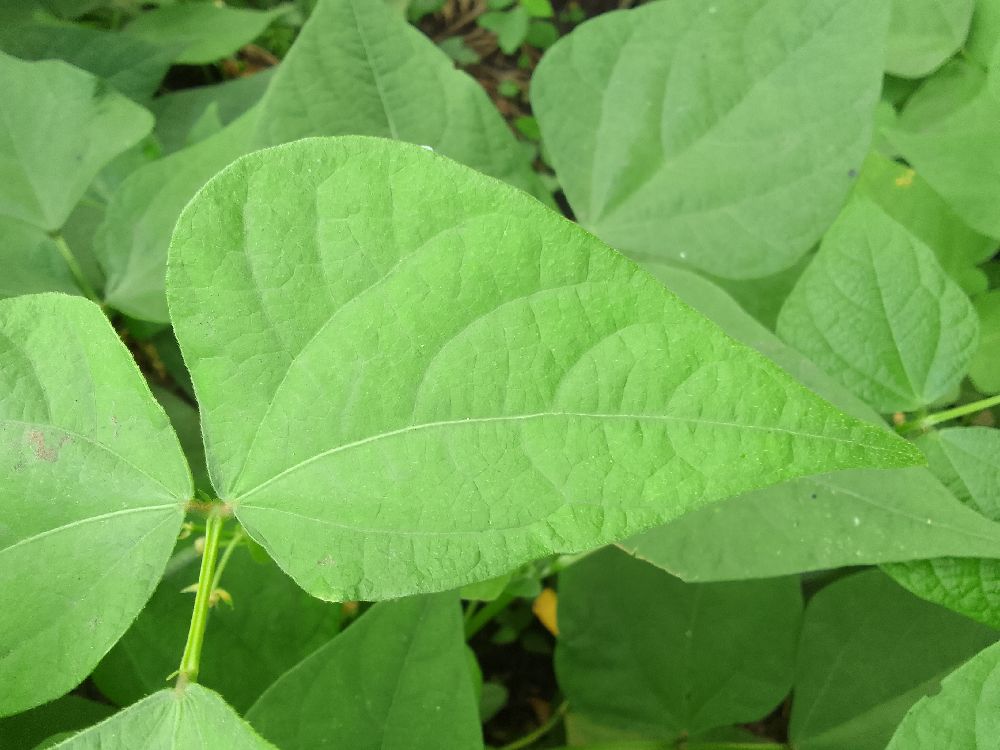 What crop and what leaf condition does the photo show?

common bean, healthy
